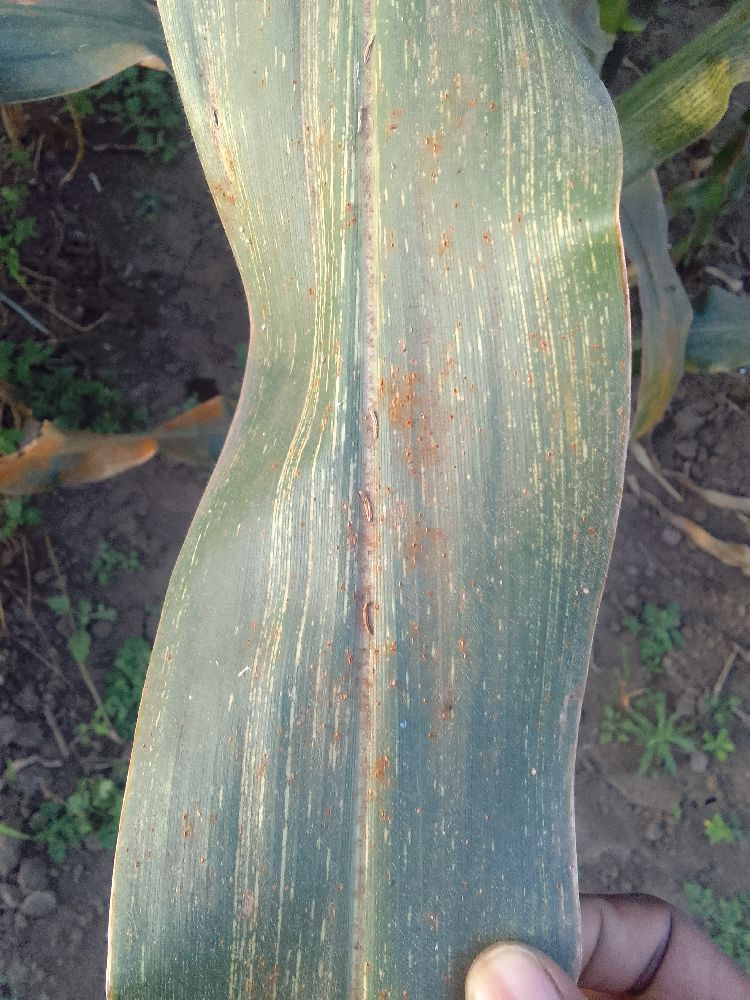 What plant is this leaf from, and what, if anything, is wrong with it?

maize, maize streak virus
